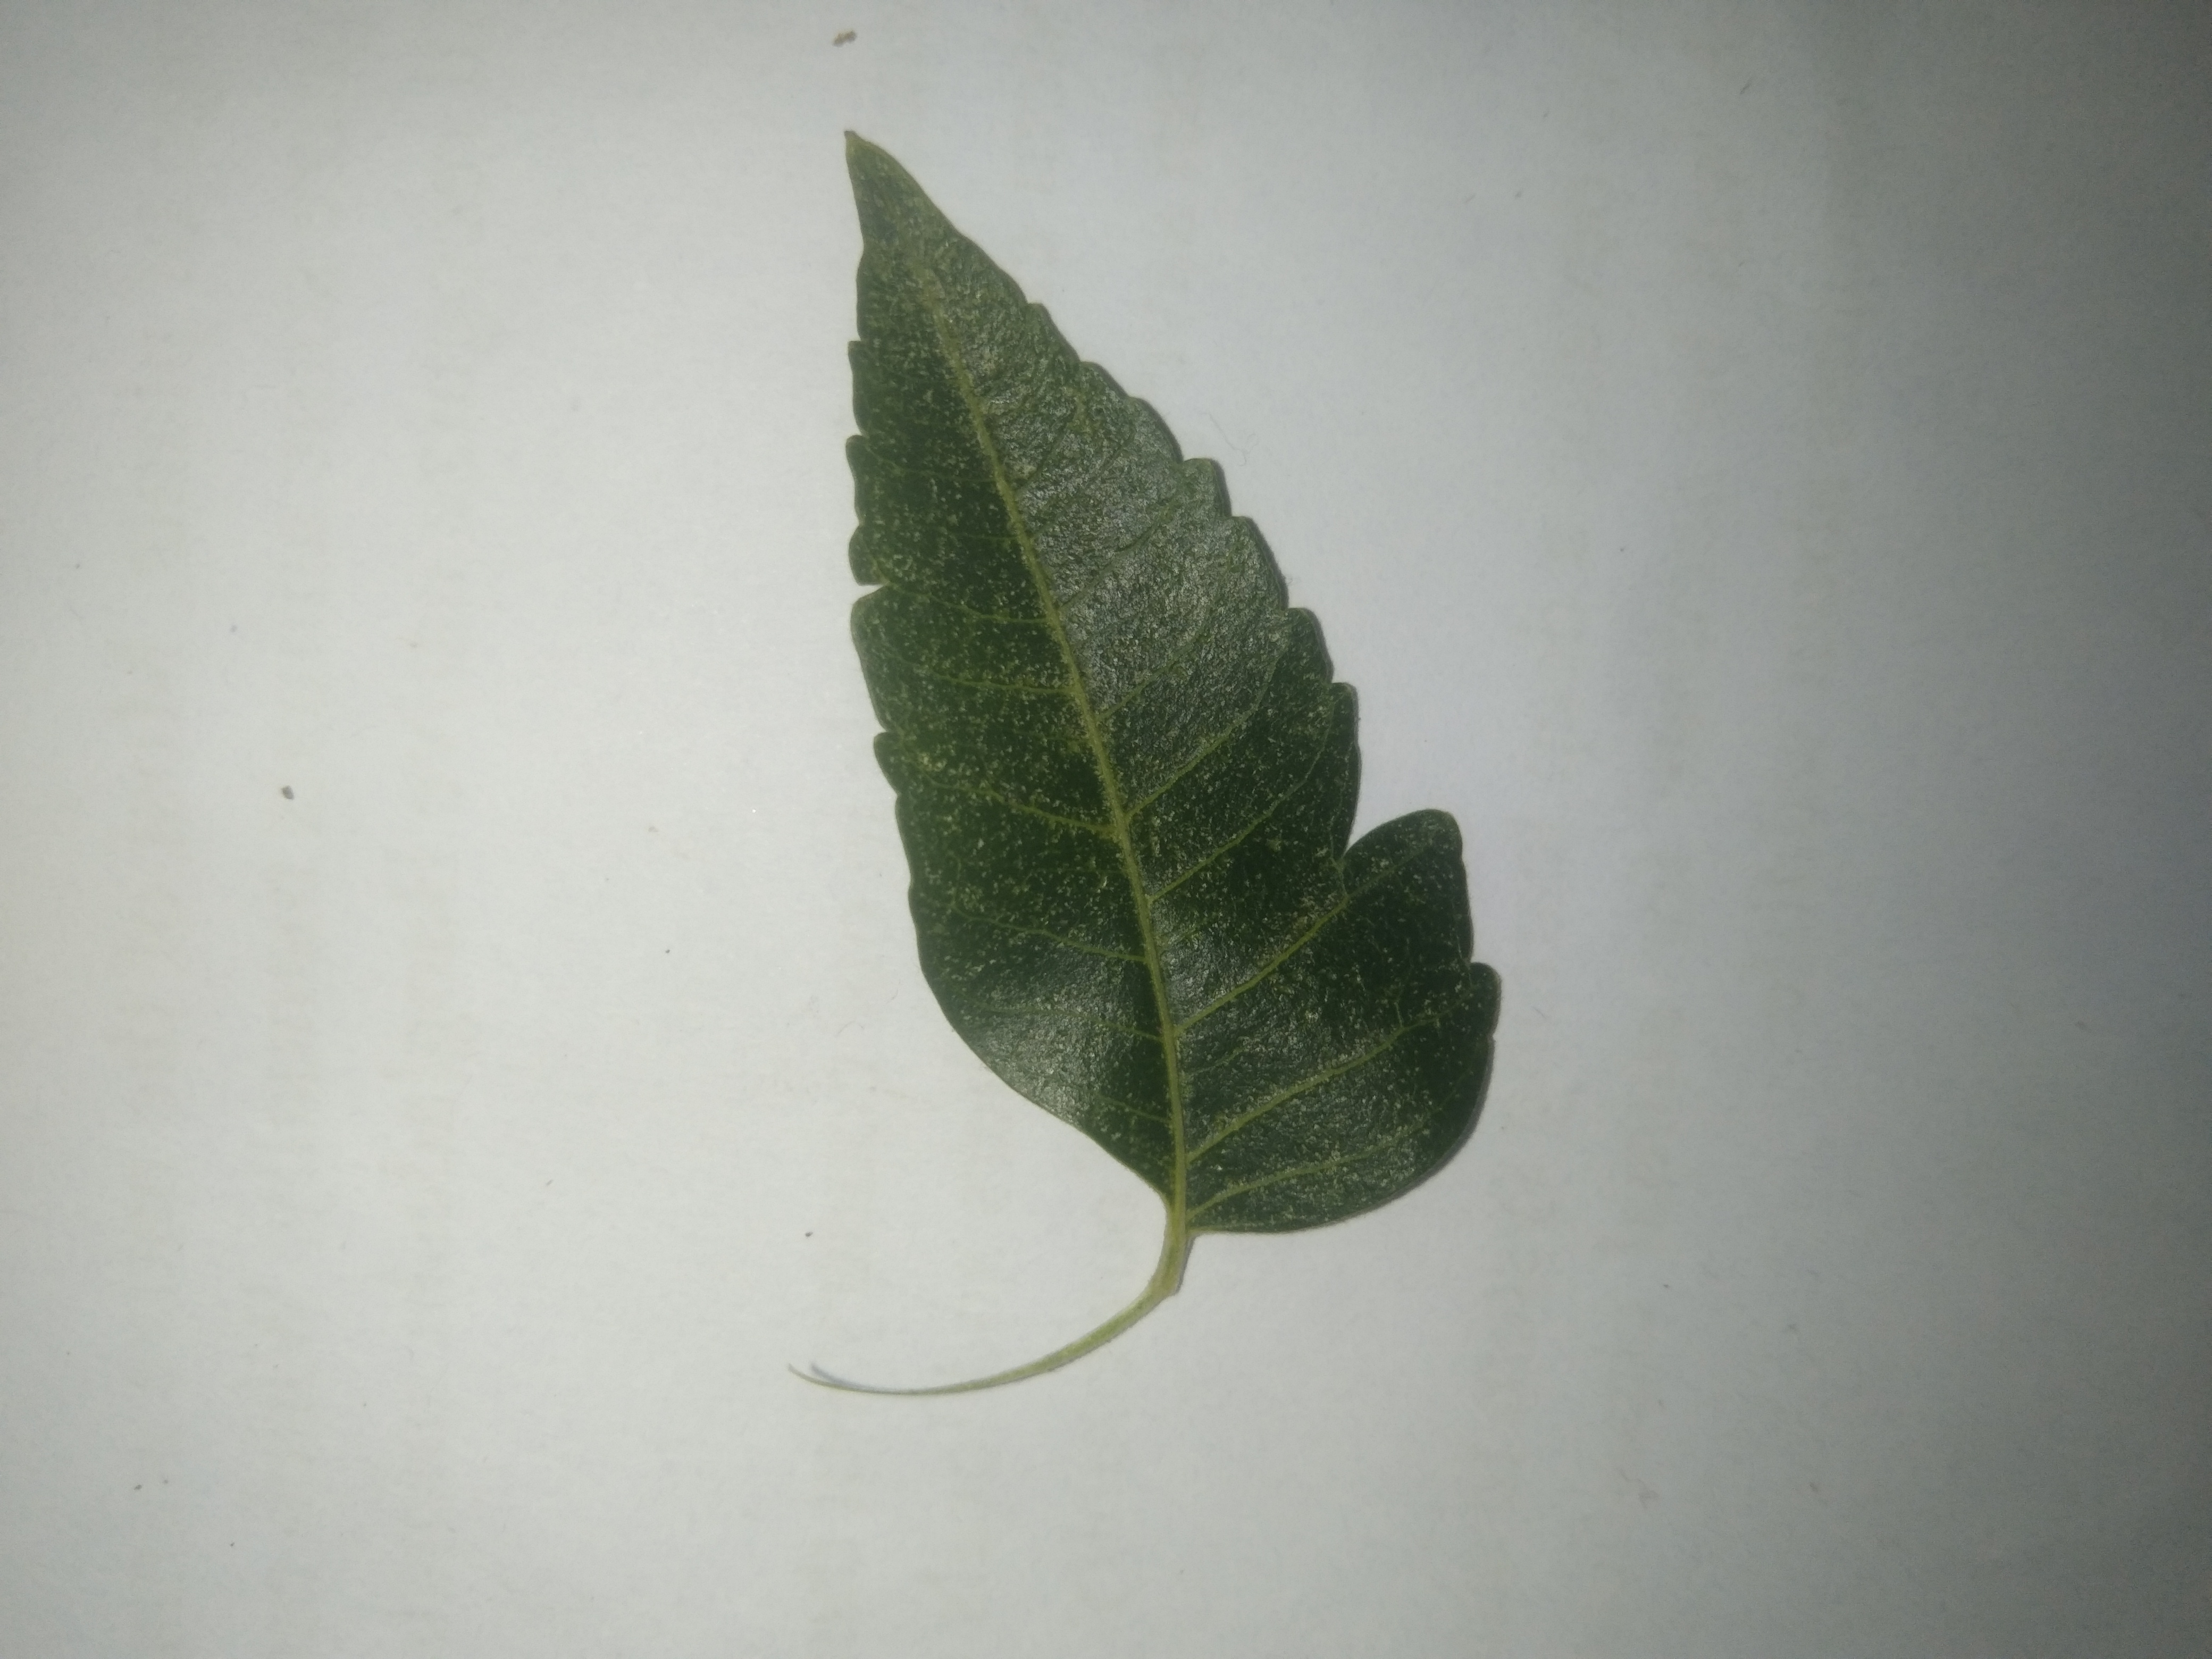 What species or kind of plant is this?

neem
